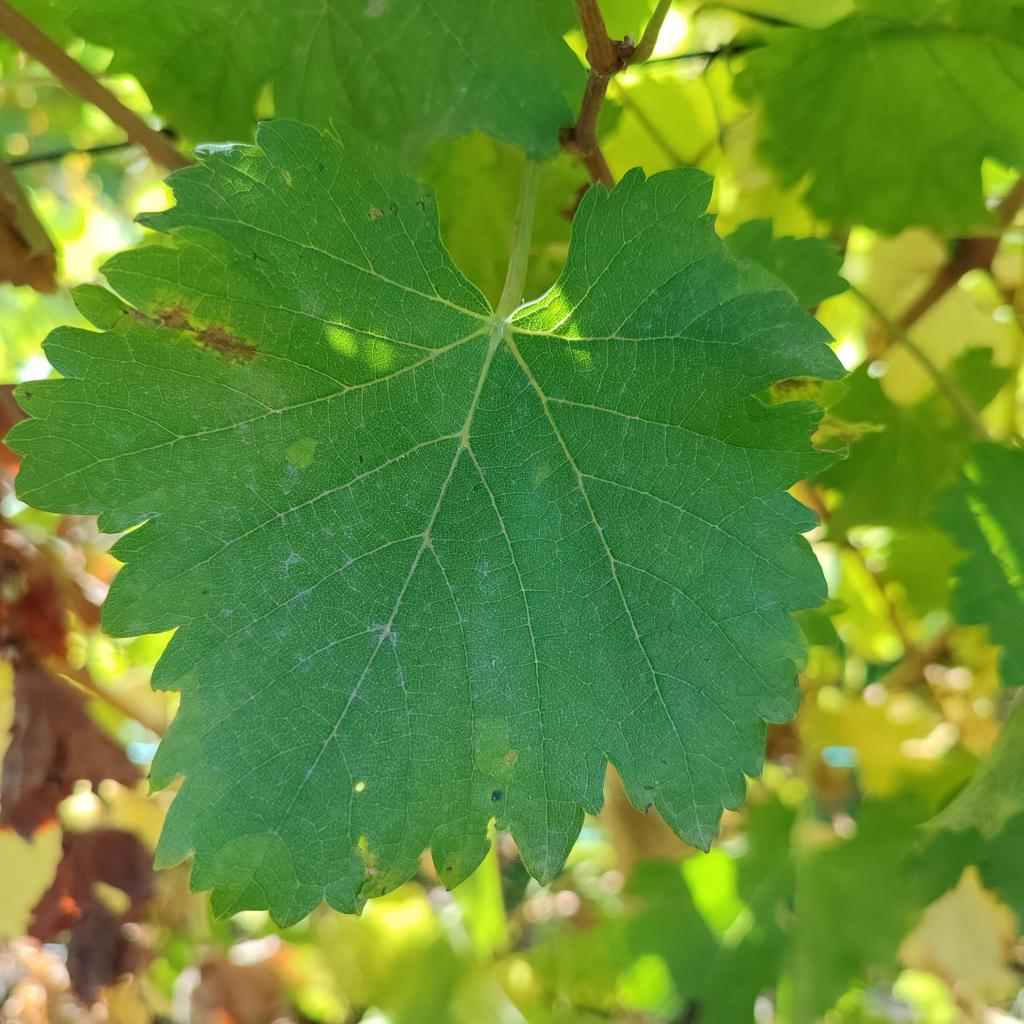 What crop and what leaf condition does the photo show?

grapevine, powdery mildew
